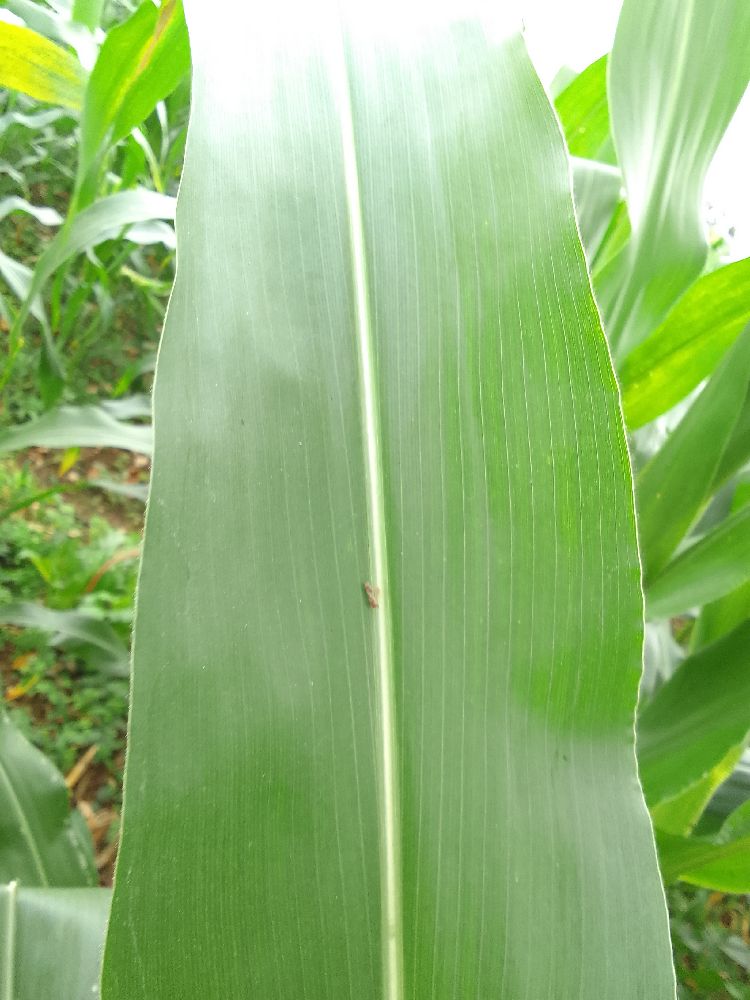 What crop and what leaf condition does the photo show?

maize, healthy
